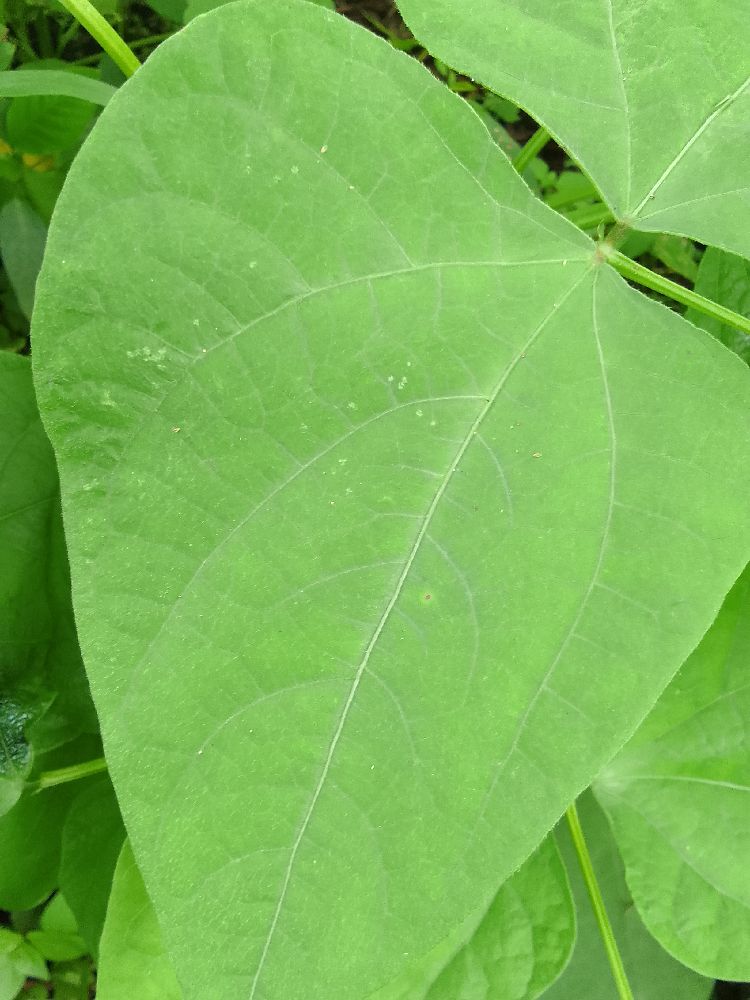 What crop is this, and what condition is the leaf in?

common bean, healthy
